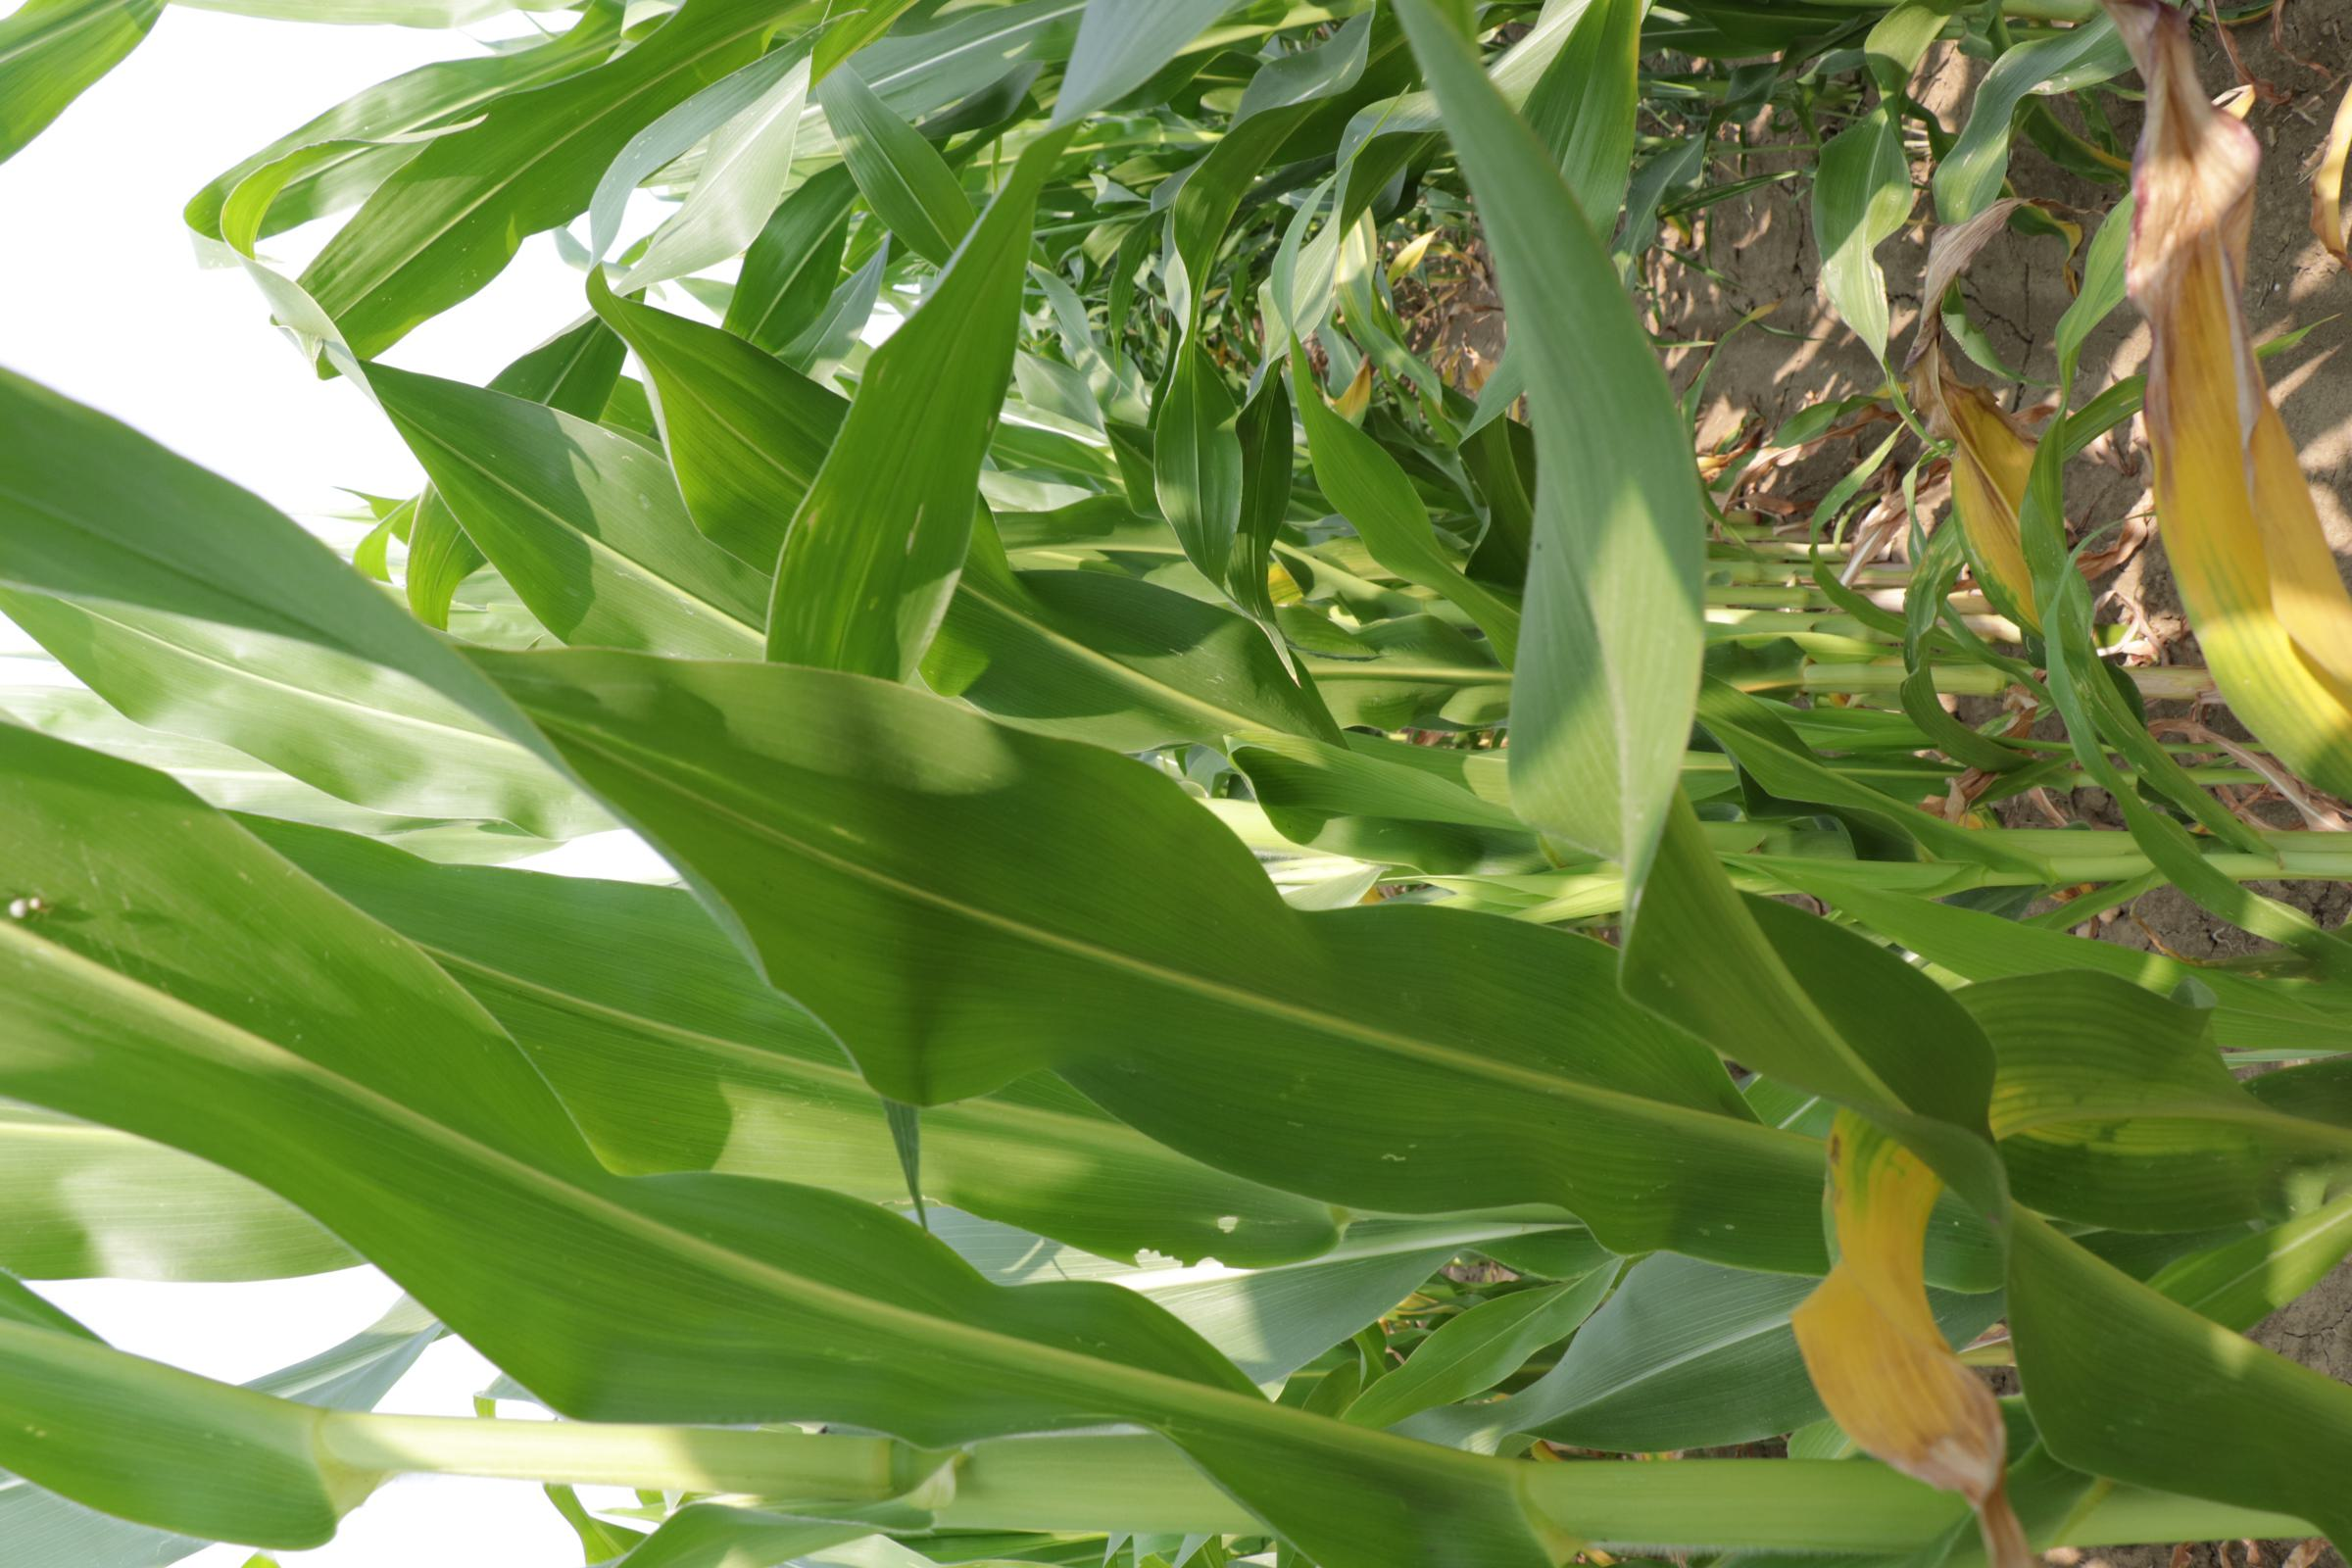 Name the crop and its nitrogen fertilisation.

maize, full nitrogen fertilisation
